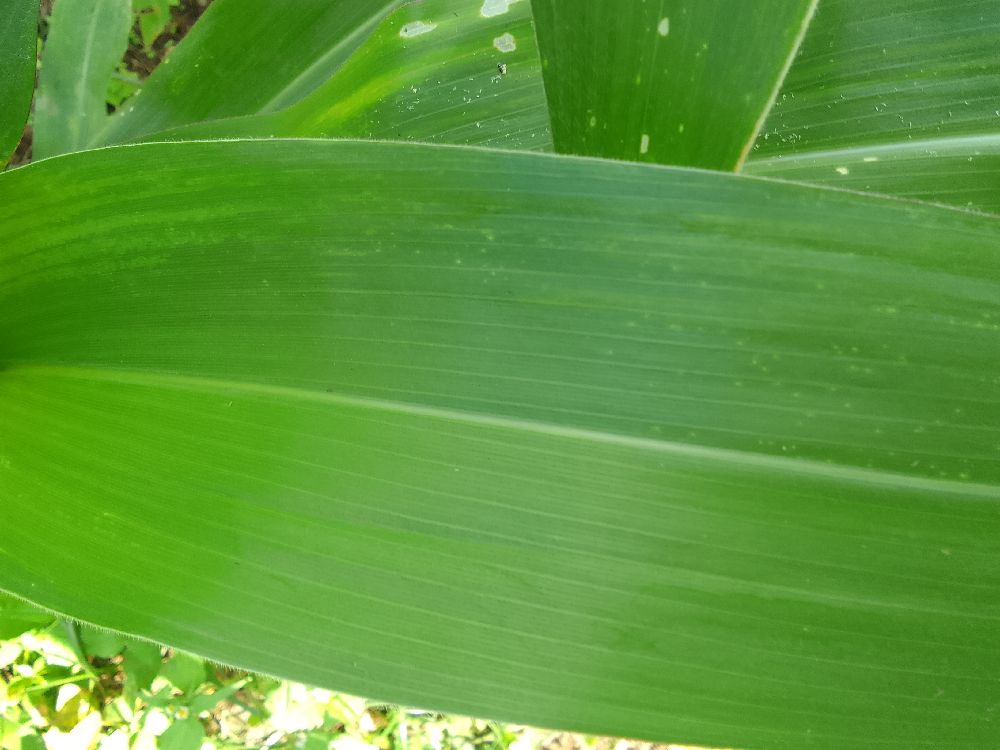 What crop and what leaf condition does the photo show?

maize, healthy
